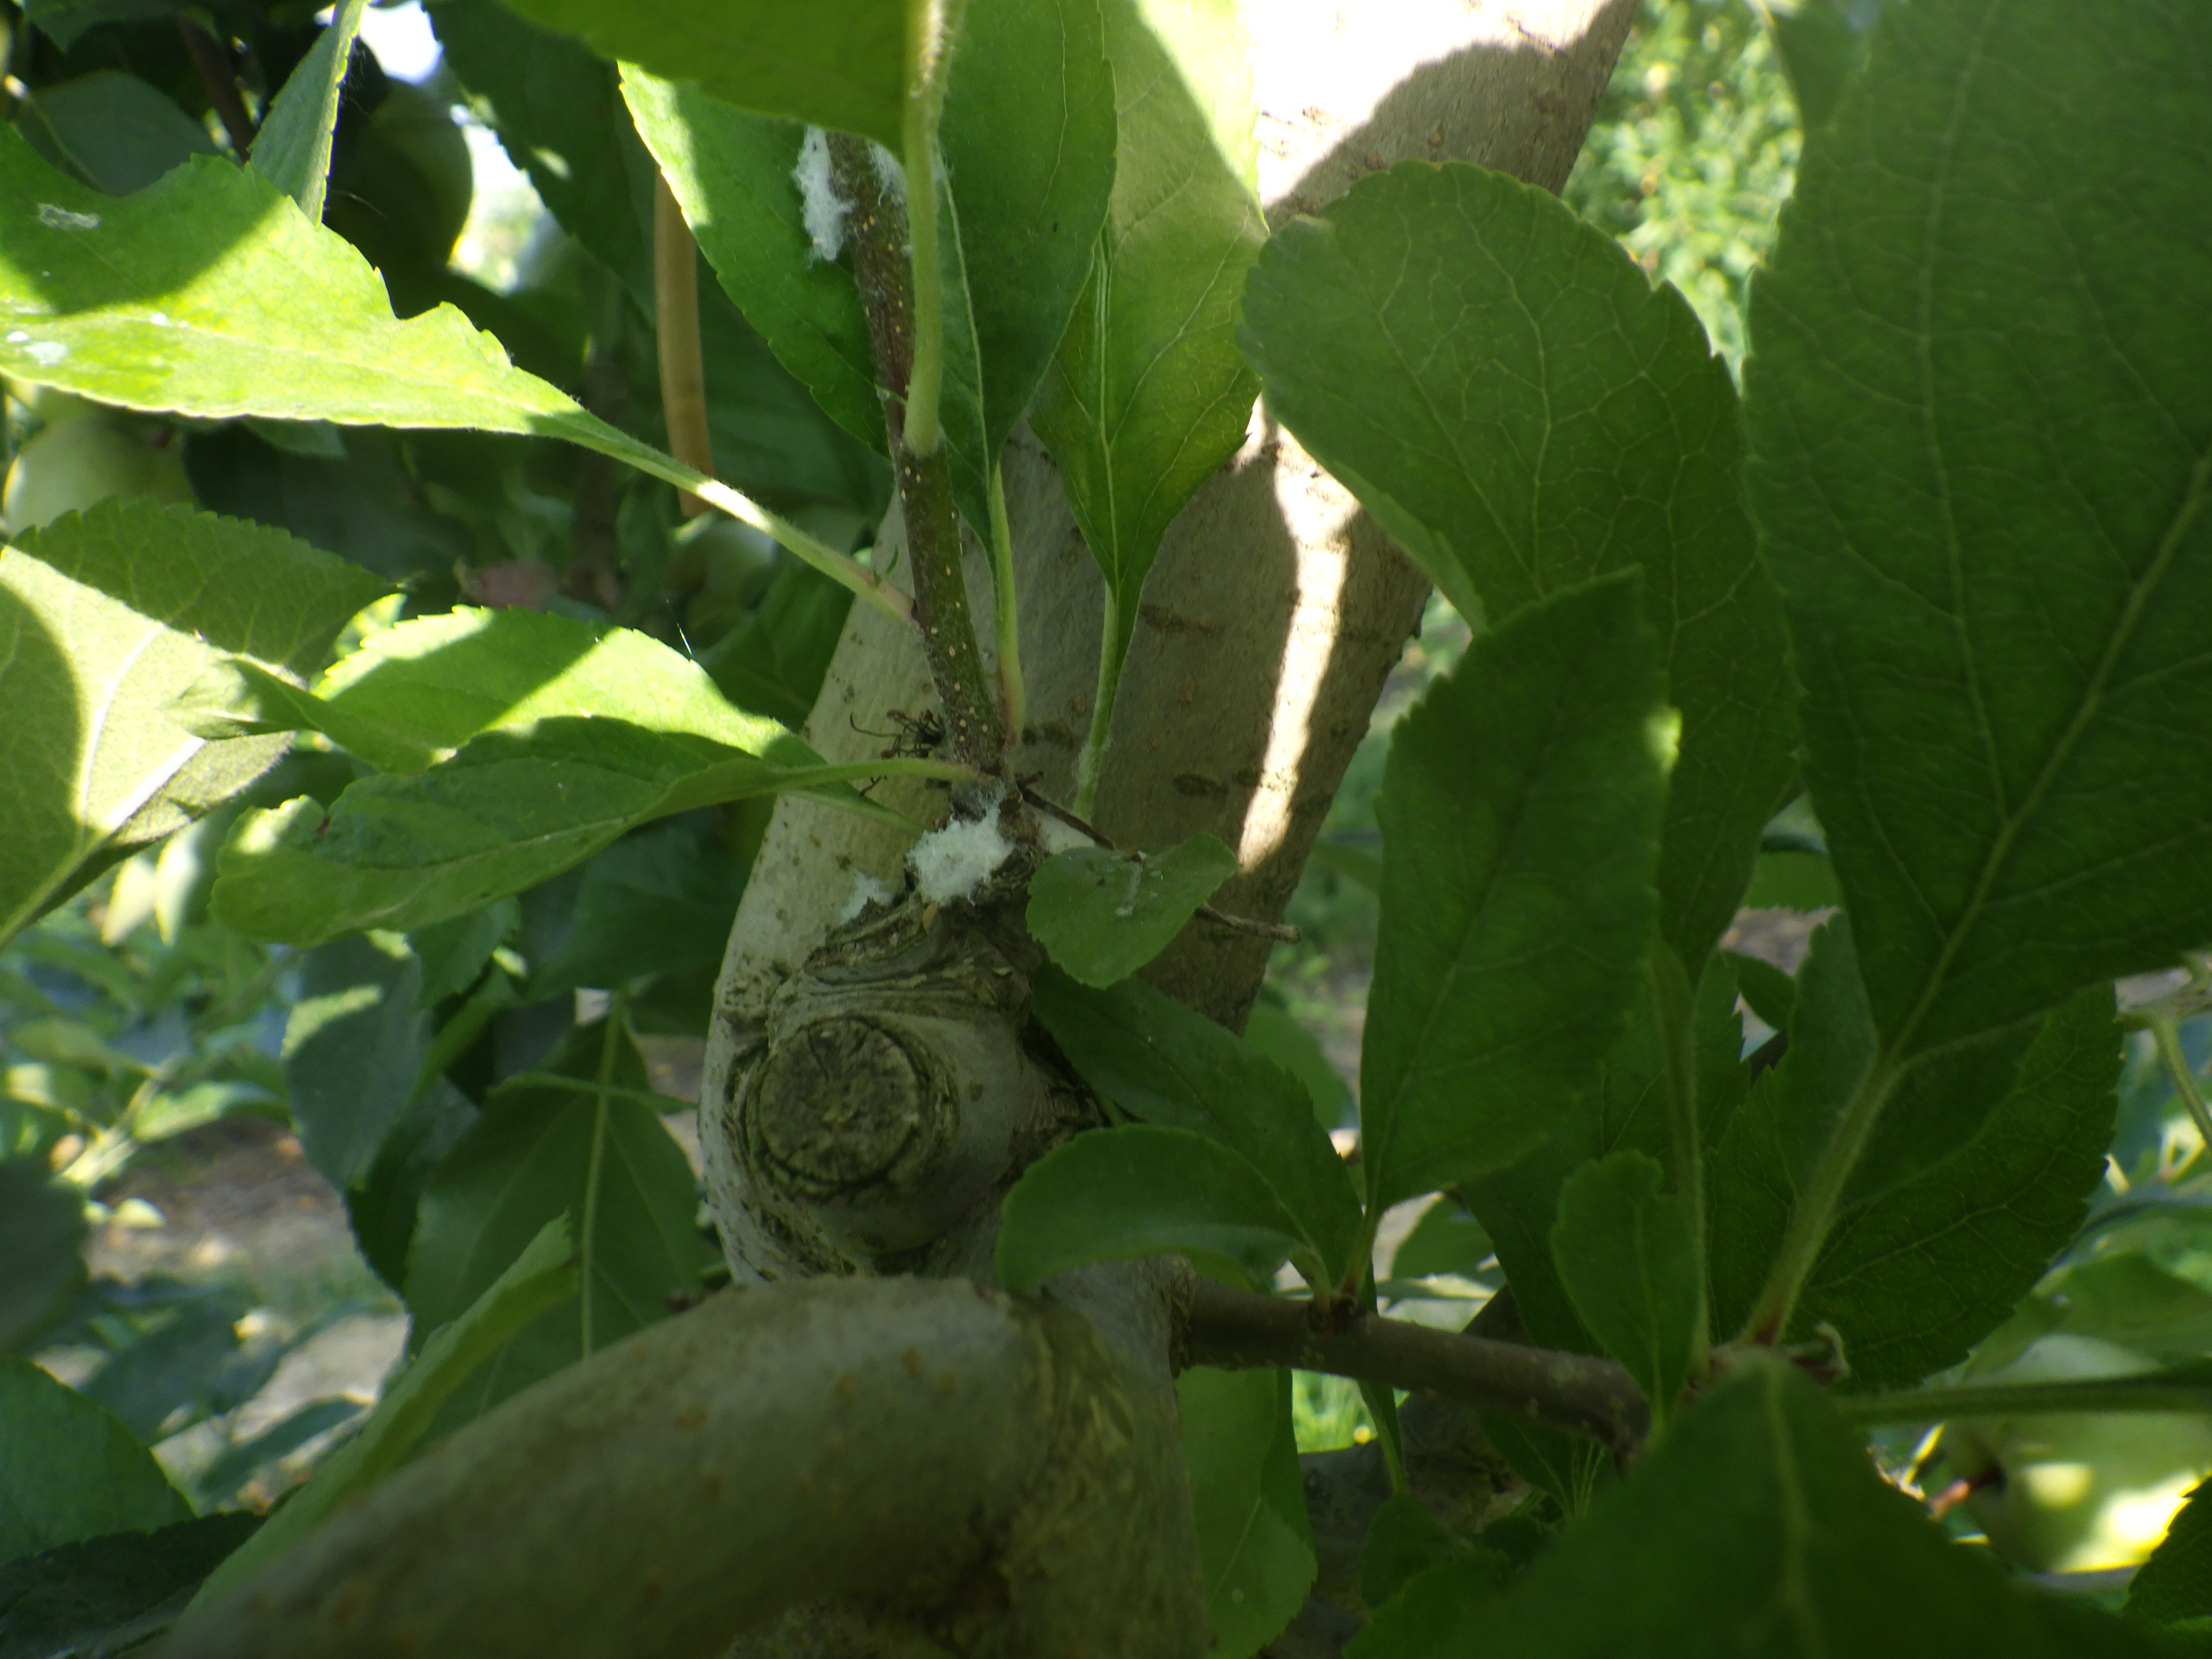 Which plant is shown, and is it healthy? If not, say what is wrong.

apple, eriosoma lanigerum
